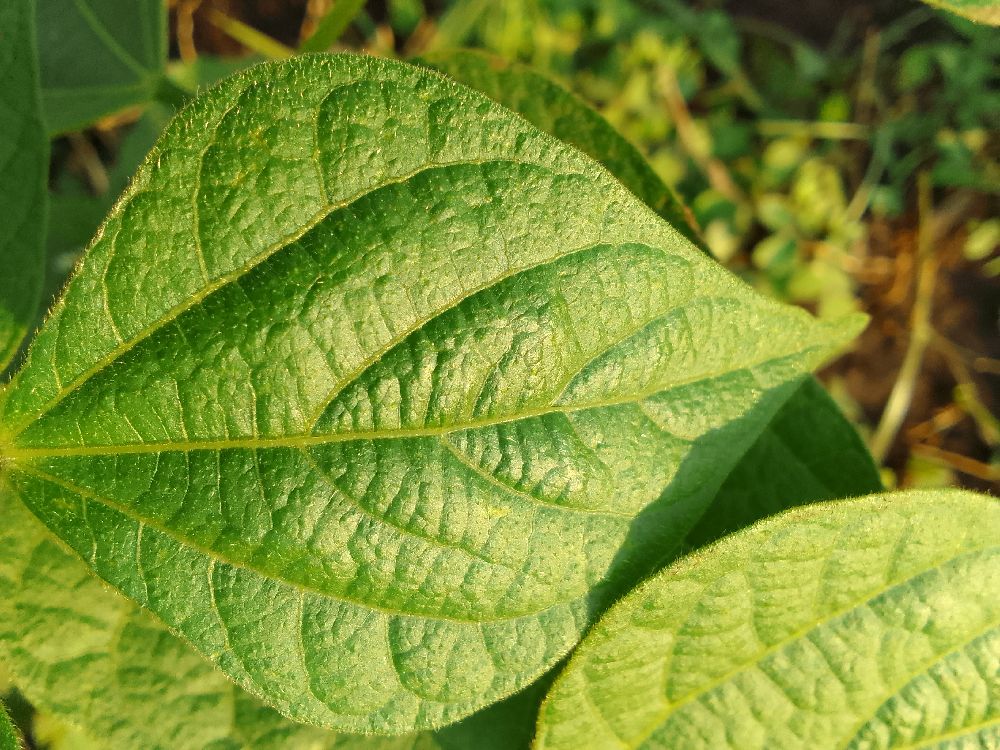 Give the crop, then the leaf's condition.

common bean, healthy
